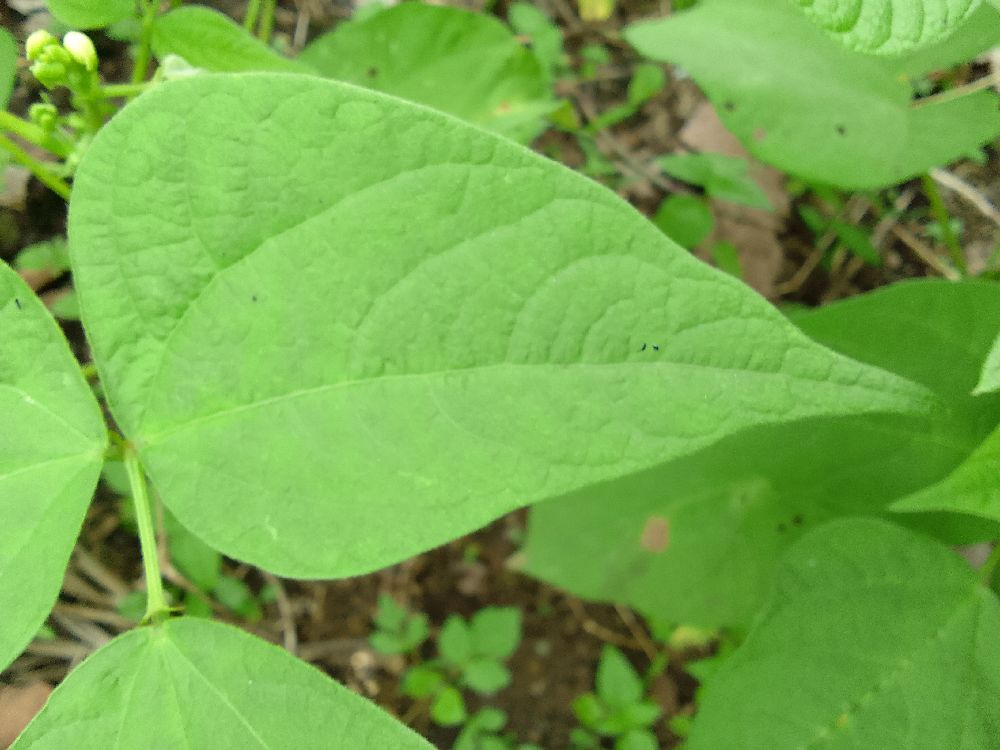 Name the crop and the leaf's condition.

common bean, healthy
